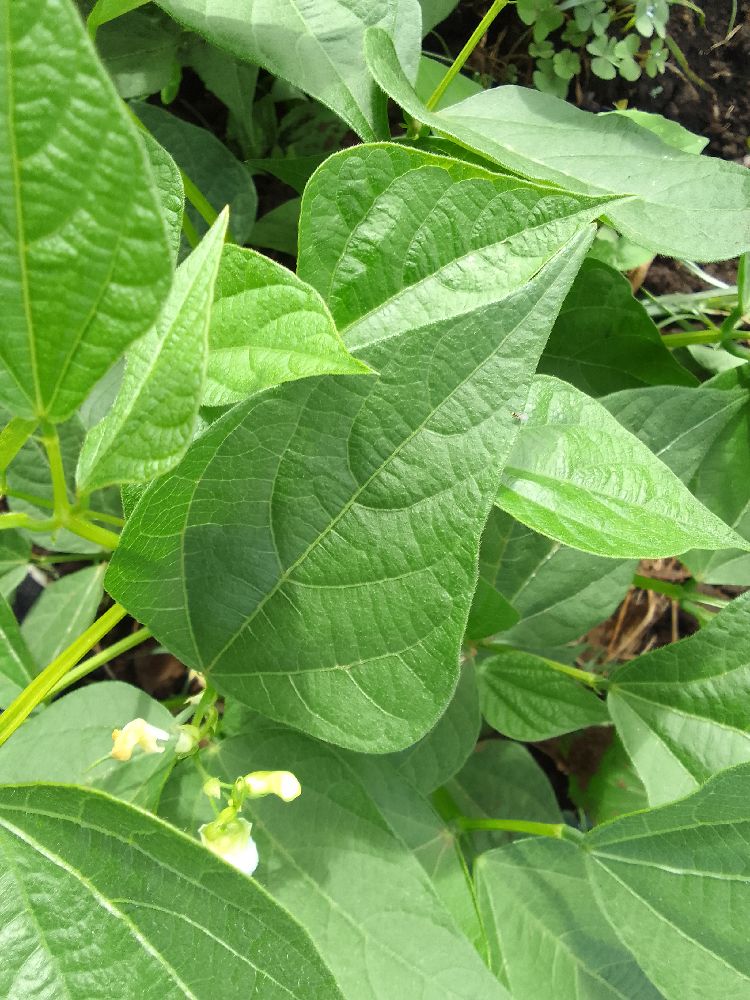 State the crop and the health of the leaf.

common bean, healthy
